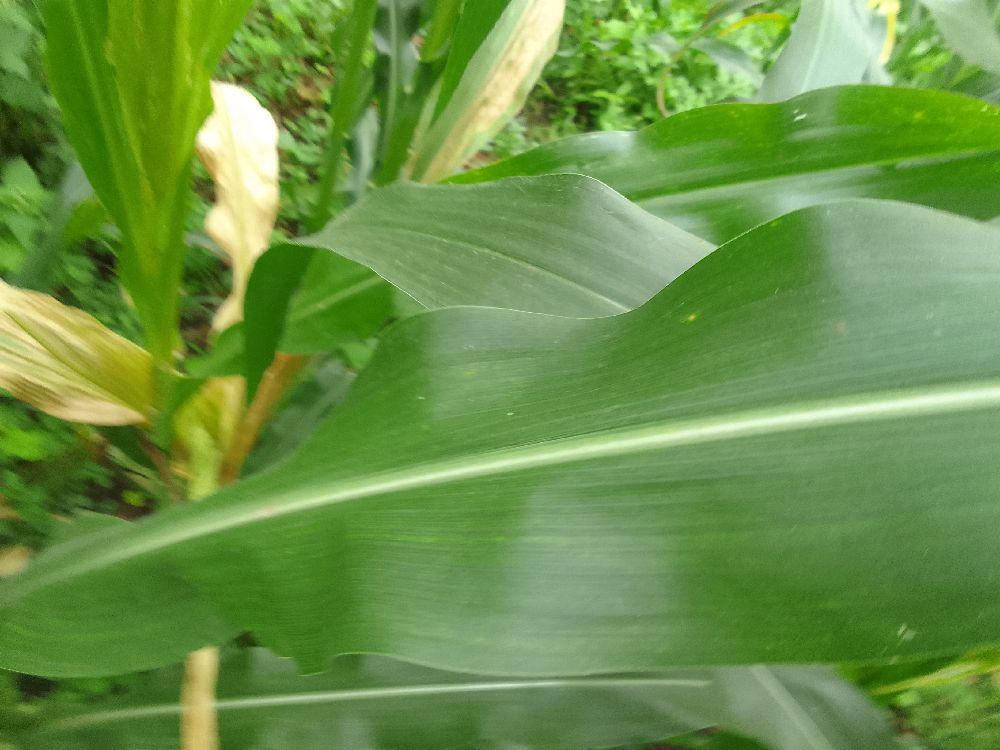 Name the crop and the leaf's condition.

maize, healthy
